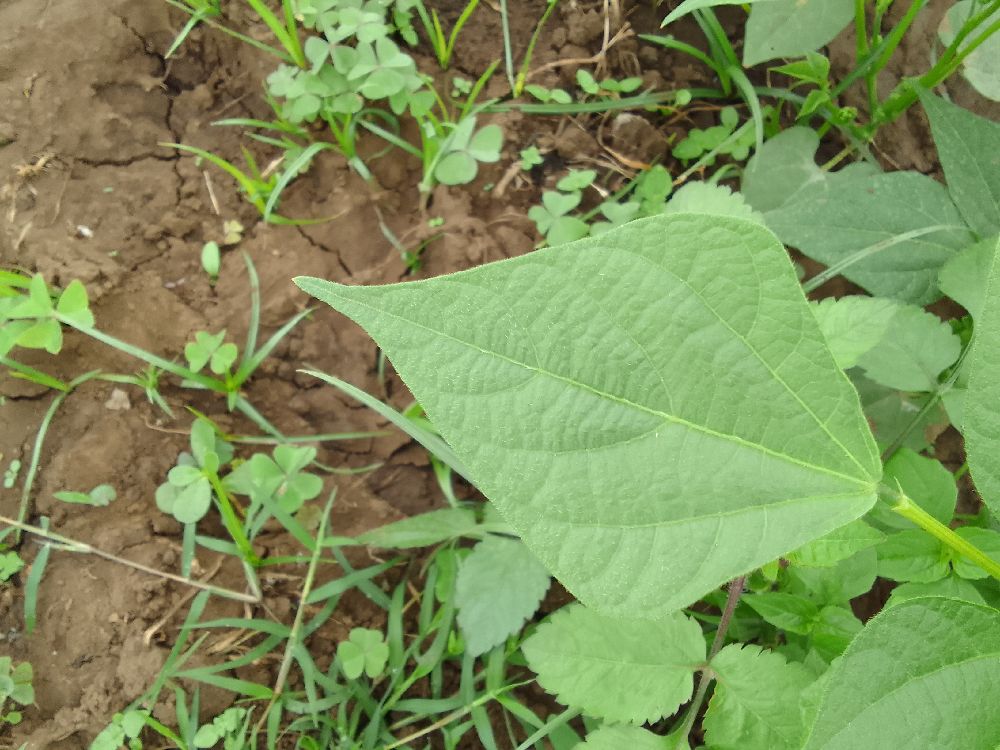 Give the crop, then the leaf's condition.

common bean, healthy
